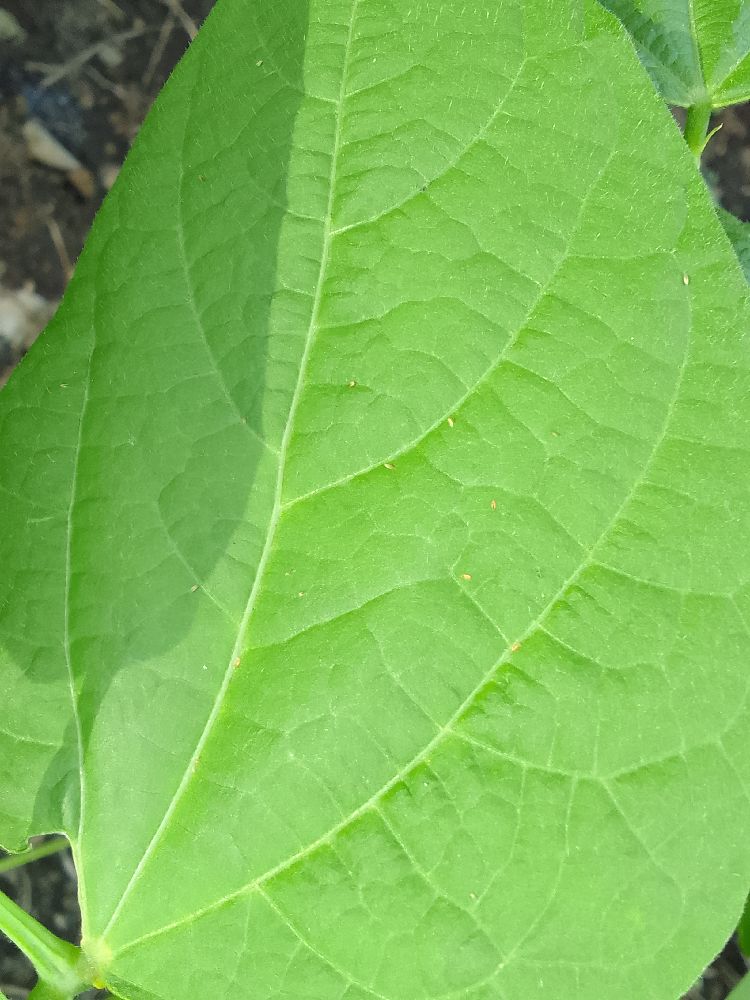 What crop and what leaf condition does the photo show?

common bean, healthy
